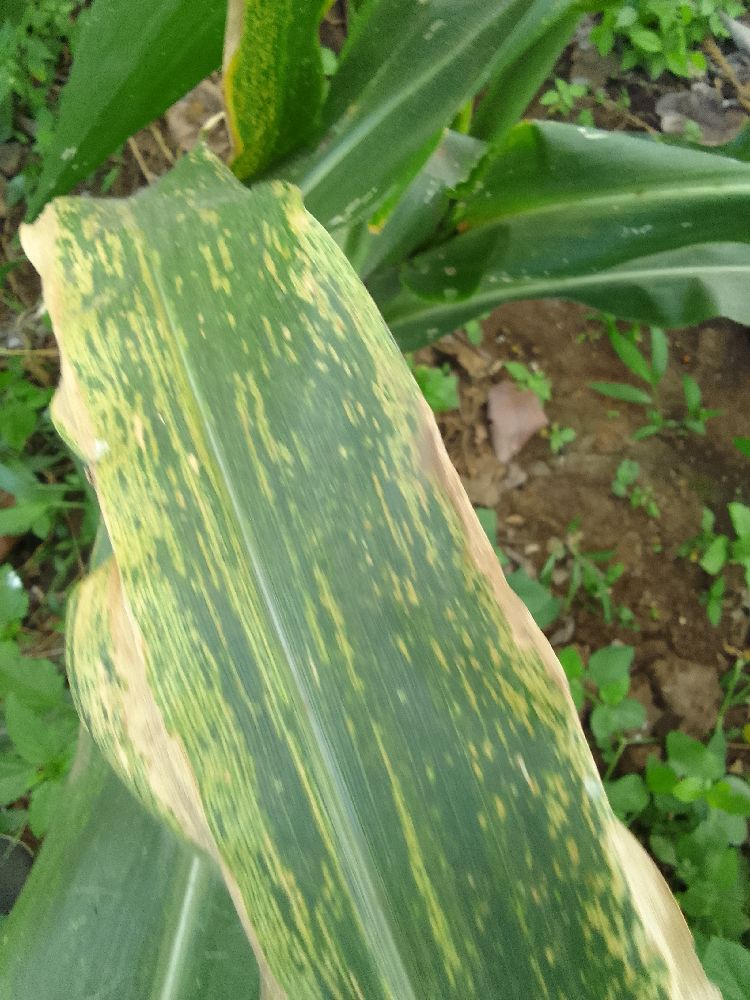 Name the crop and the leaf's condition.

maize, maize lethal necrosis
